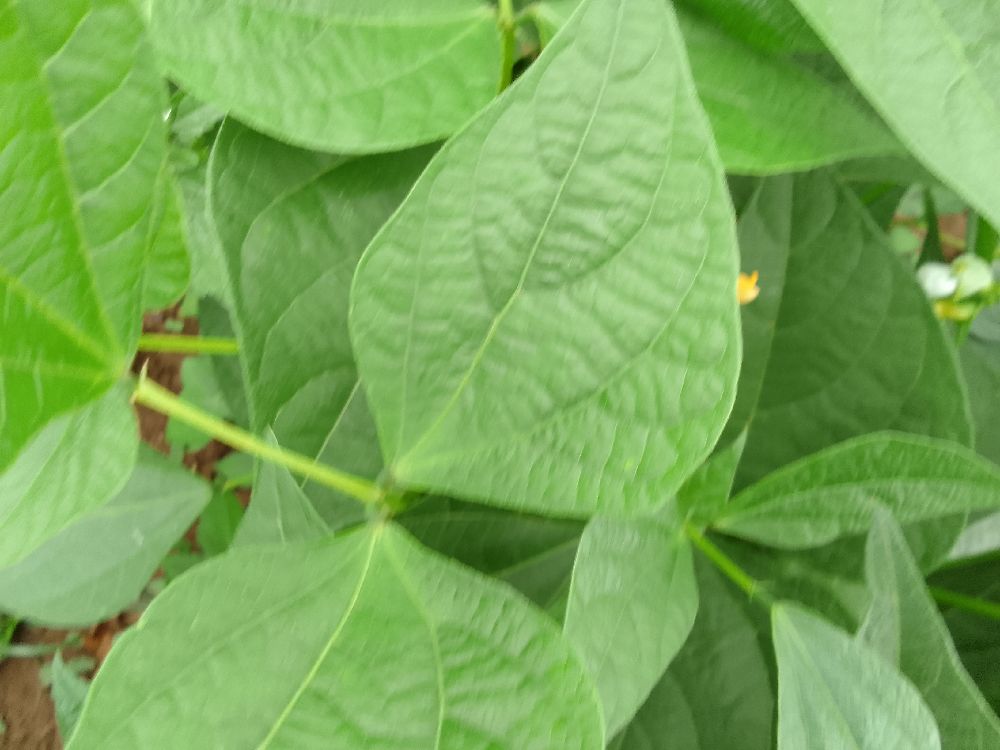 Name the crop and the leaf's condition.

common bean, healthy
